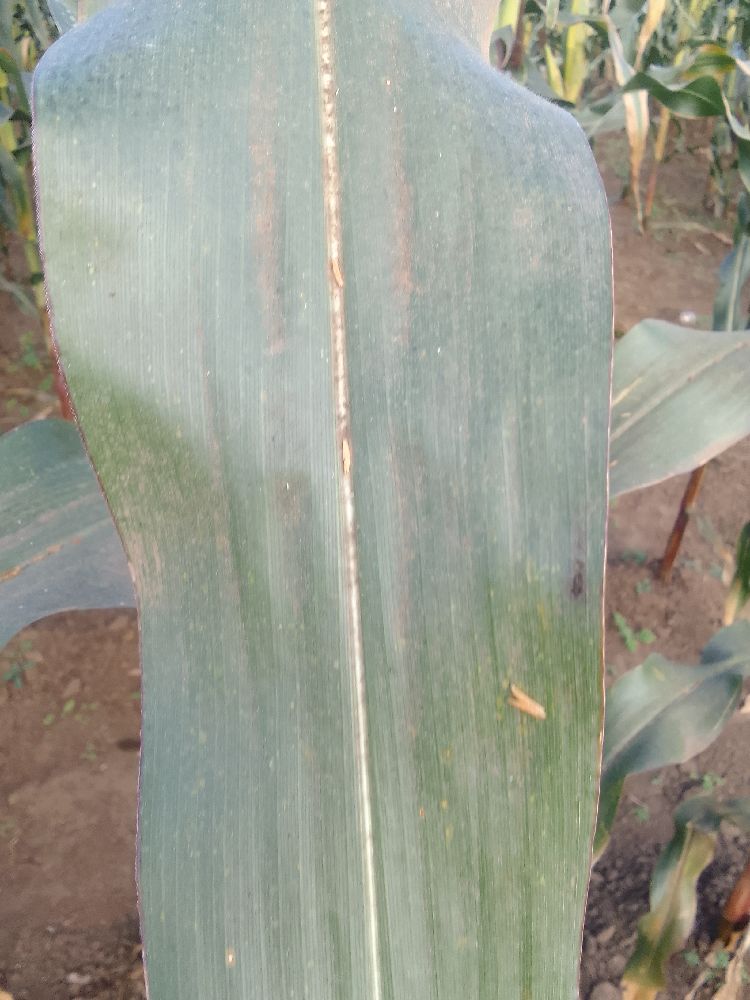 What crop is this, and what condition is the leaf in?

maize, healthy
